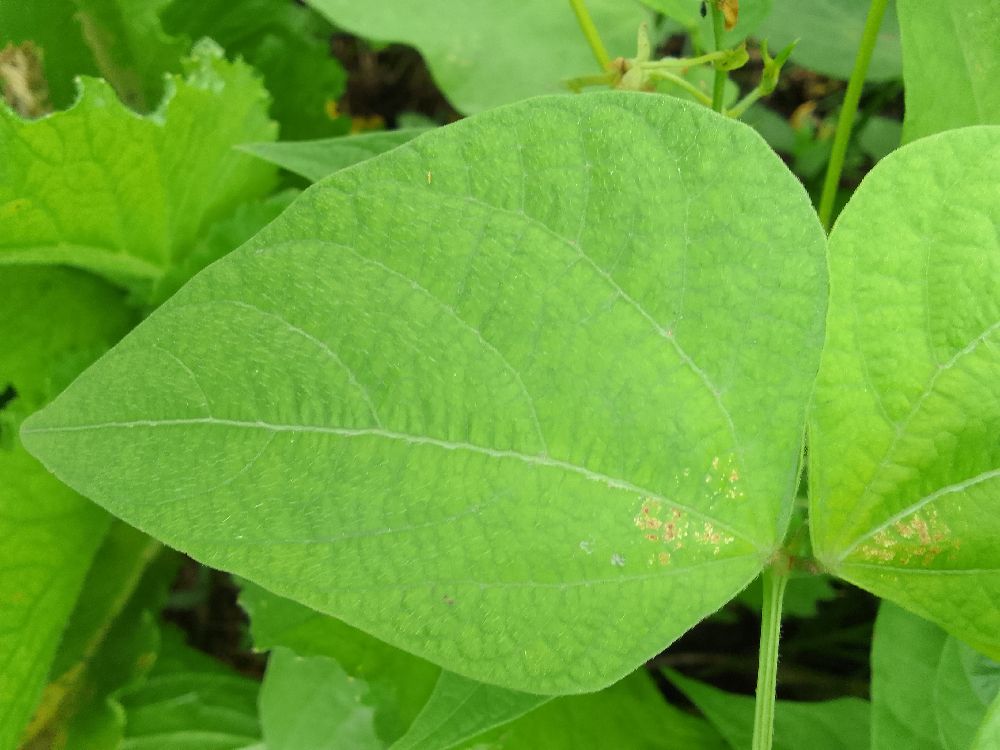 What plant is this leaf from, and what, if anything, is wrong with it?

common bean, healthy
